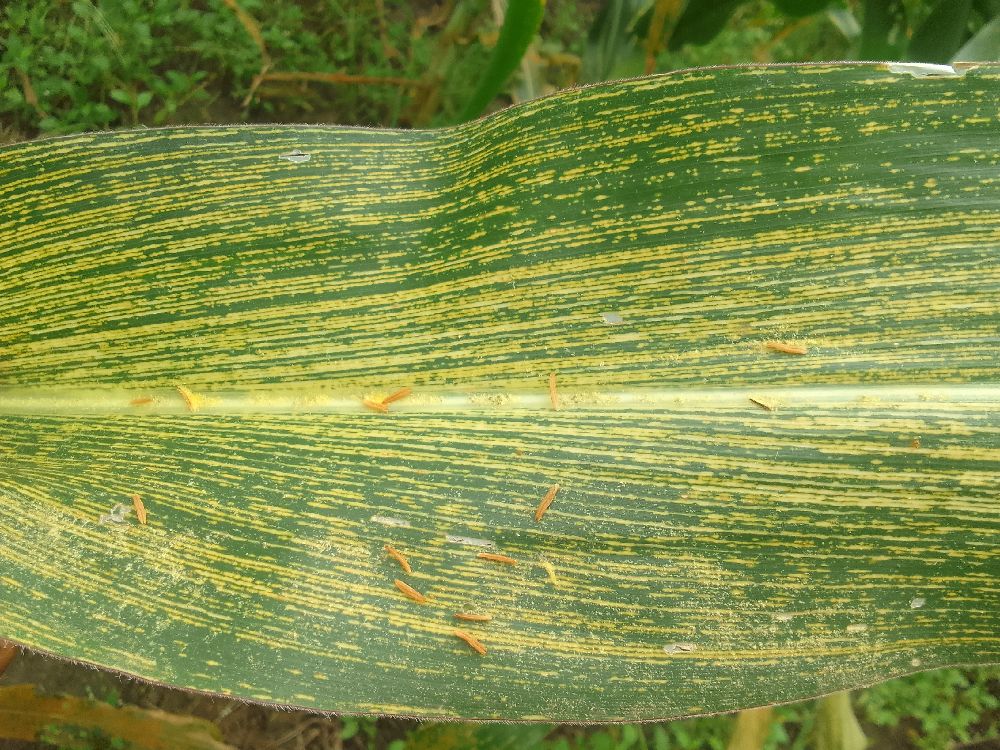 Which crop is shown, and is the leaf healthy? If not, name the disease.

maize, maize streak virus
